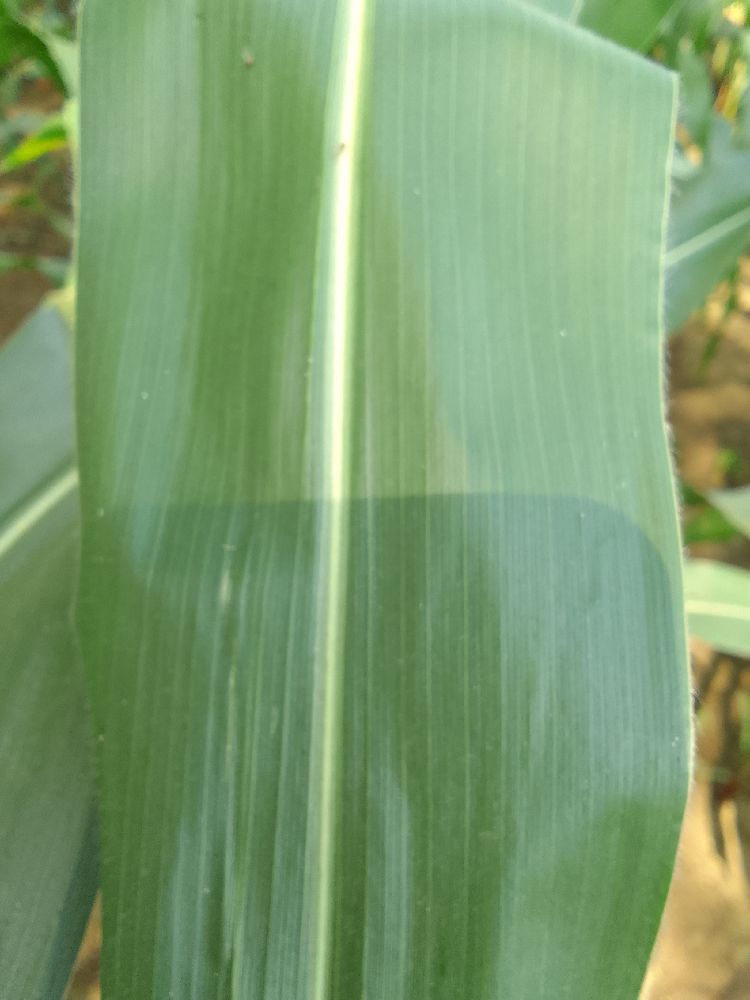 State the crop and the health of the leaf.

maize, healthy
